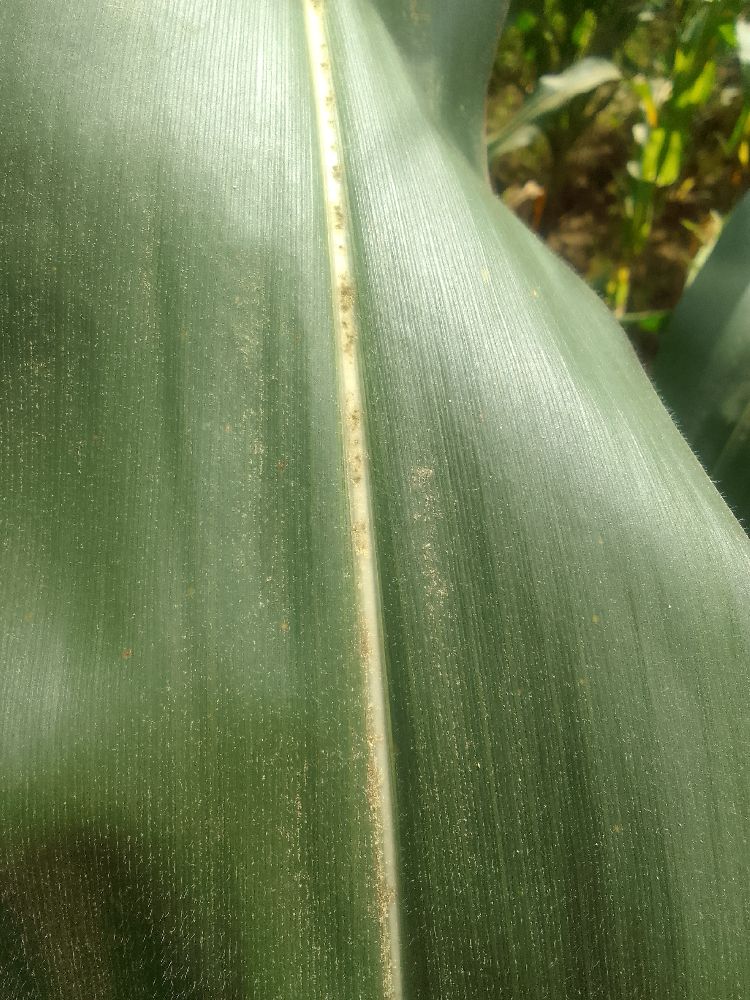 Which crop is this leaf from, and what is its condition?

maize, healthy
